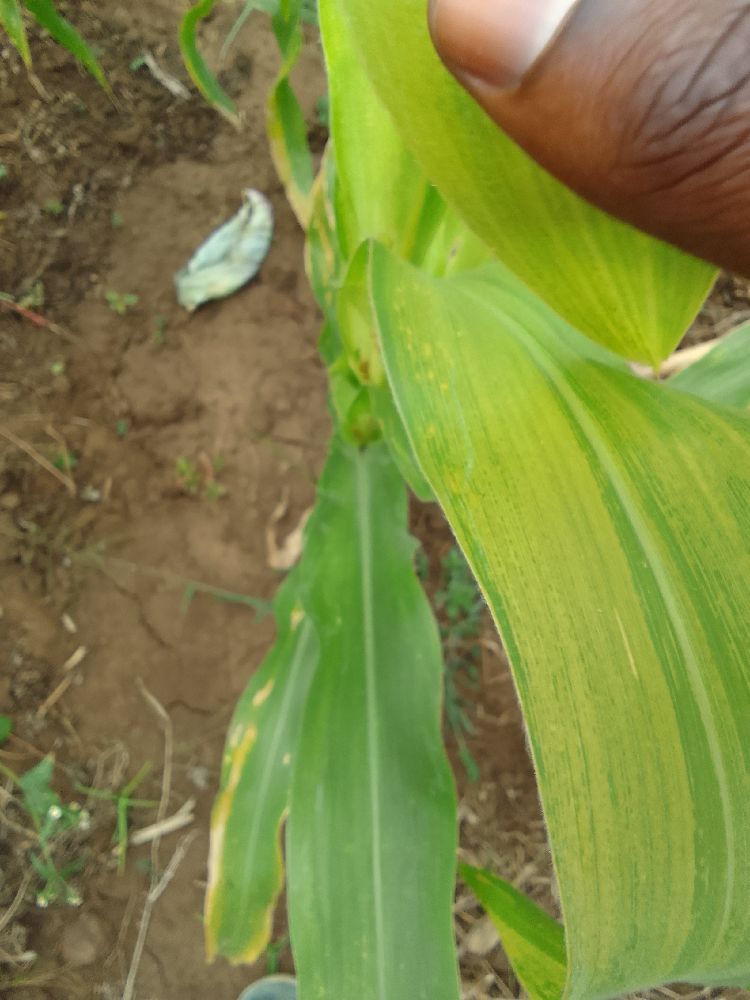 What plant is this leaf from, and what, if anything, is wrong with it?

maize, maize lethal necrosis
